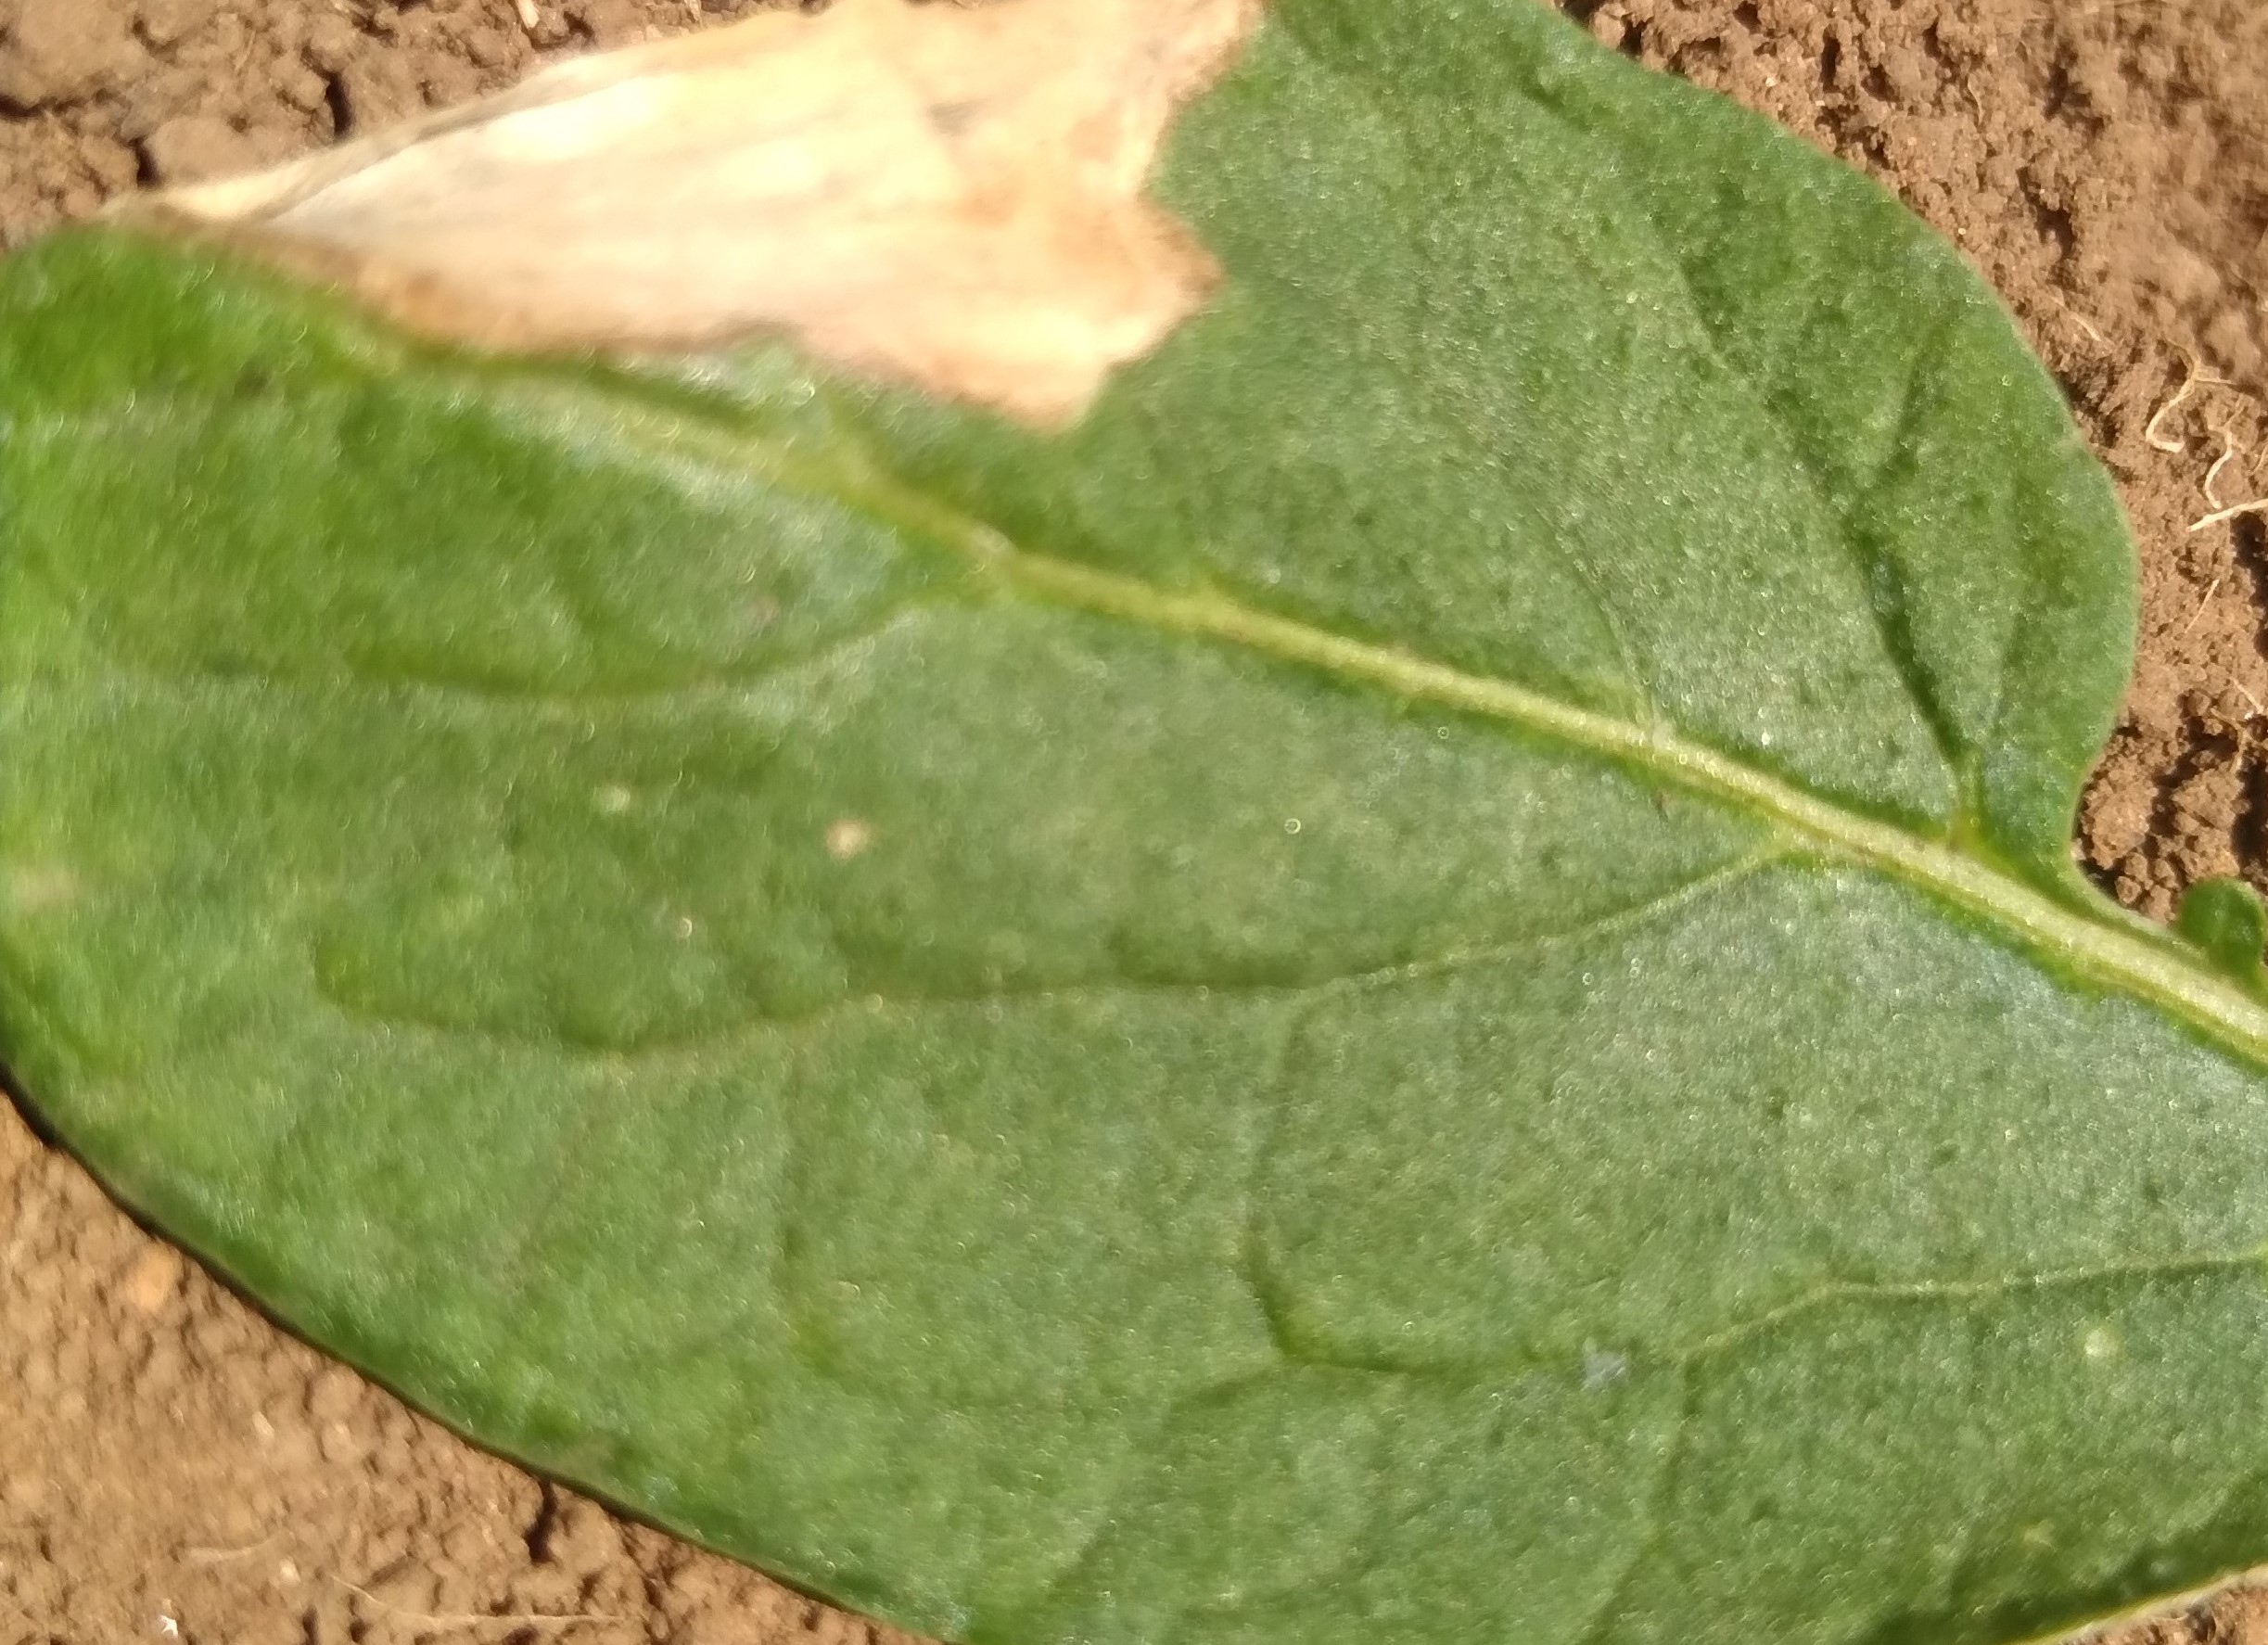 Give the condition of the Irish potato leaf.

early blight
